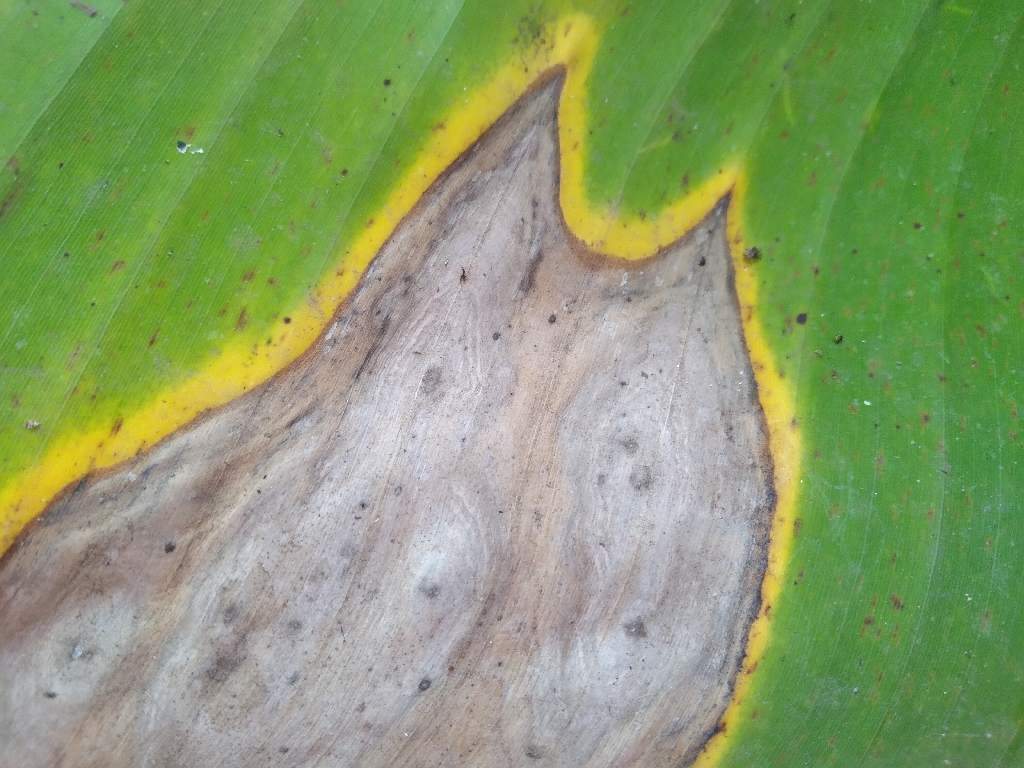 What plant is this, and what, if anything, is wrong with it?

banana, black sigatoka
